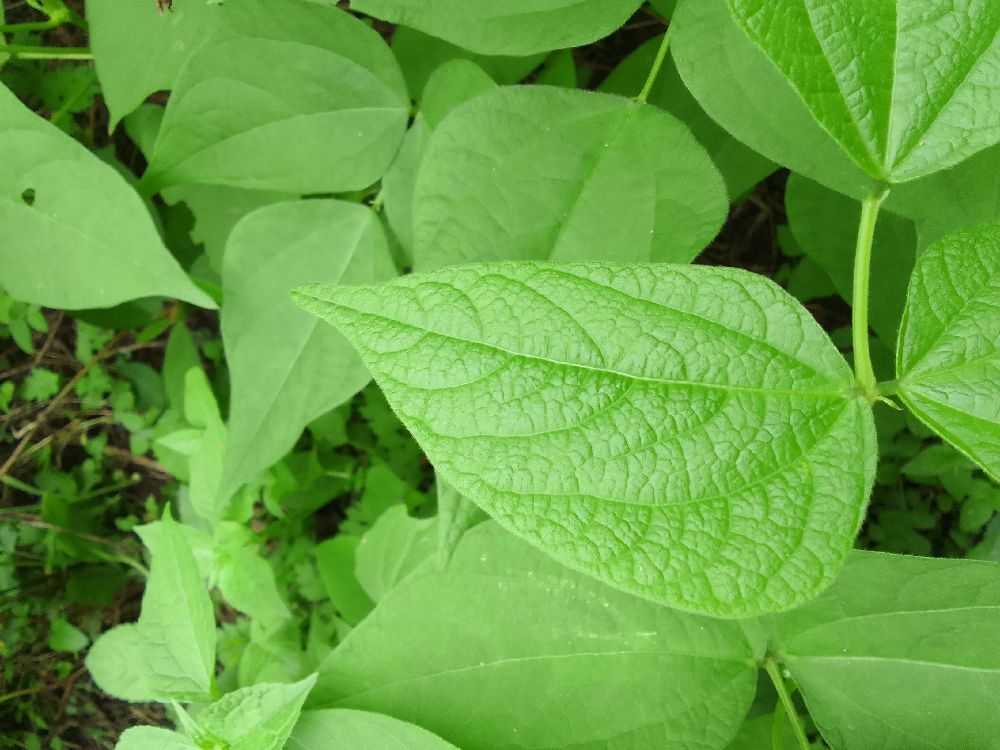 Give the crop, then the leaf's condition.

common bean, healthy
